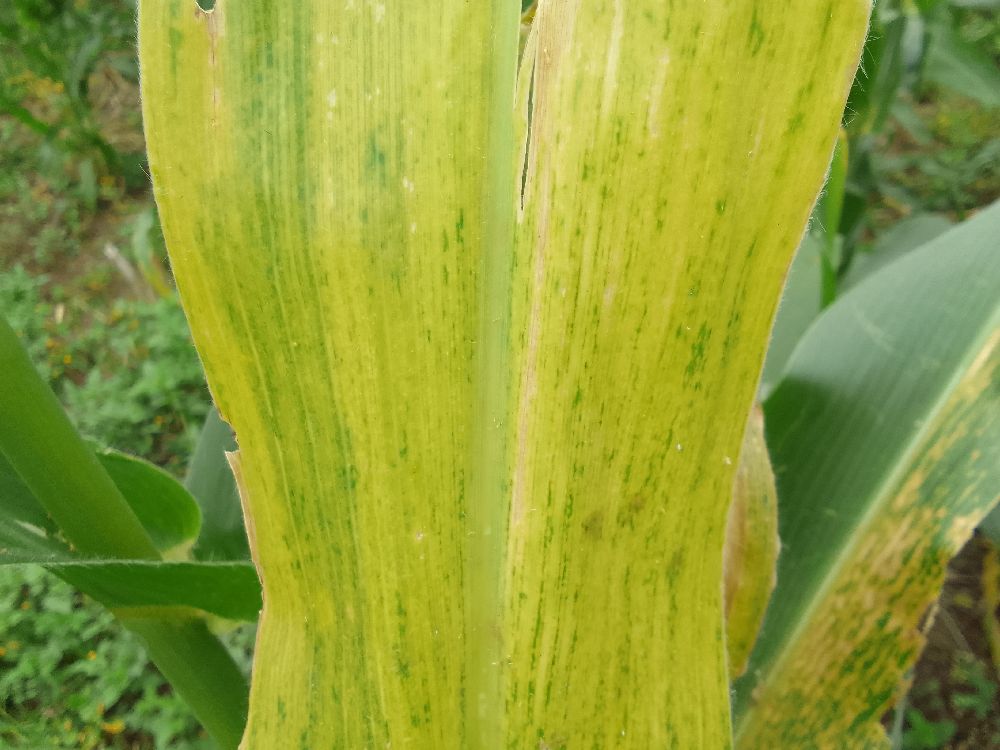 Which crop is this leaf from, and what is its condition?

maize, maize lethal necrosis
